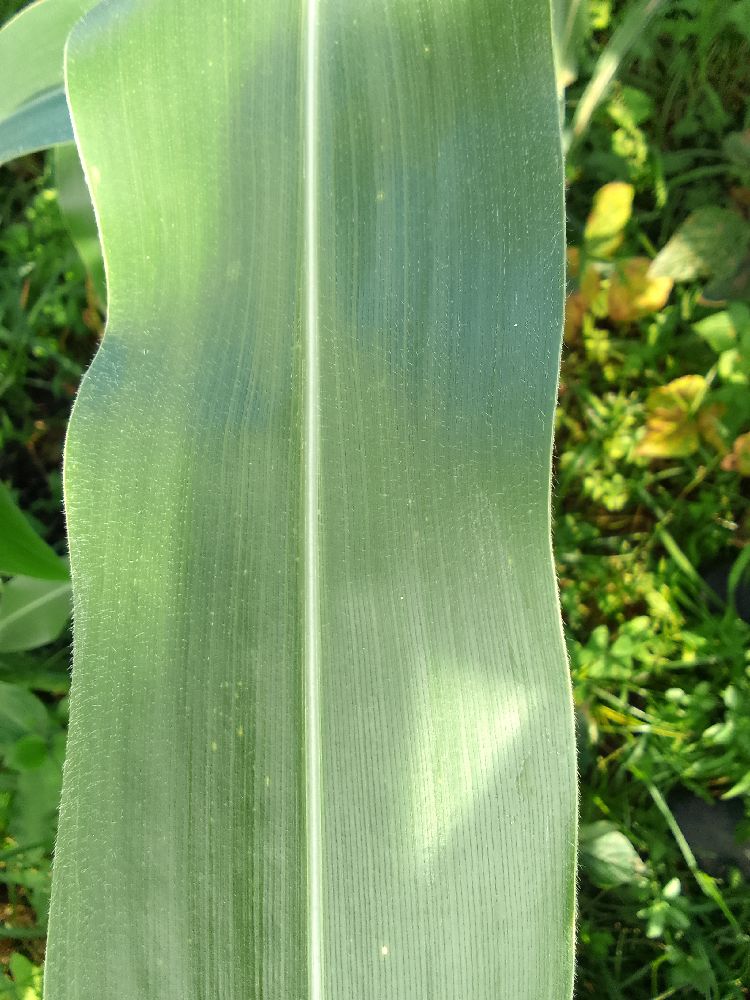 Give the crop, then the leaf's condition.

maize, healthy
